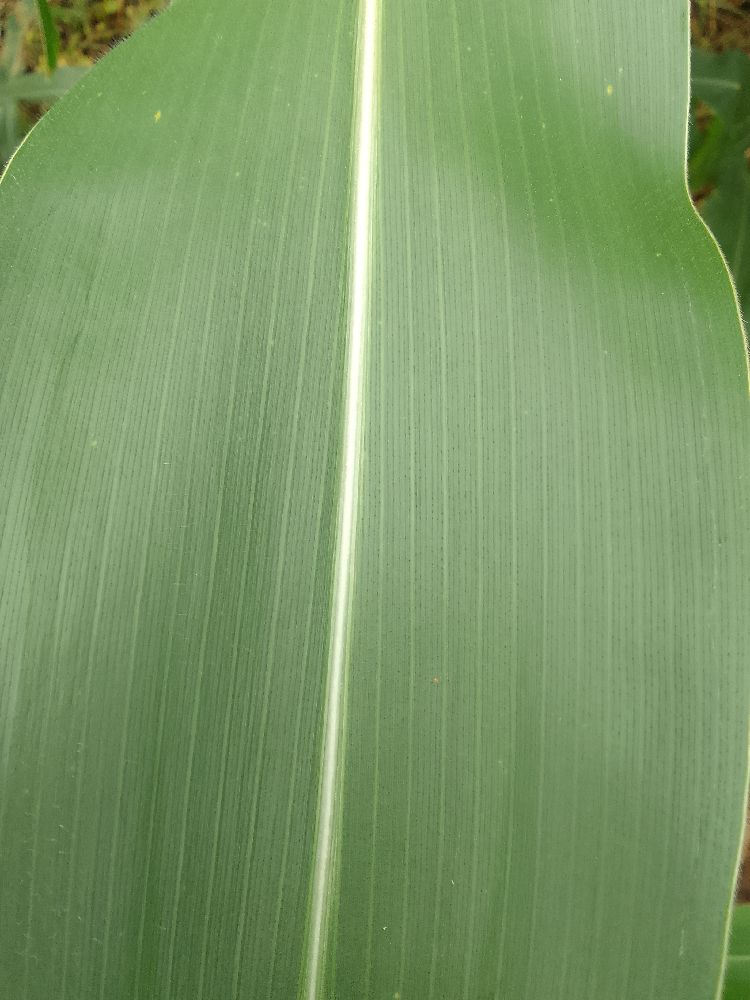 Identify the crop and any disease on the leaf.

maize, healthy
